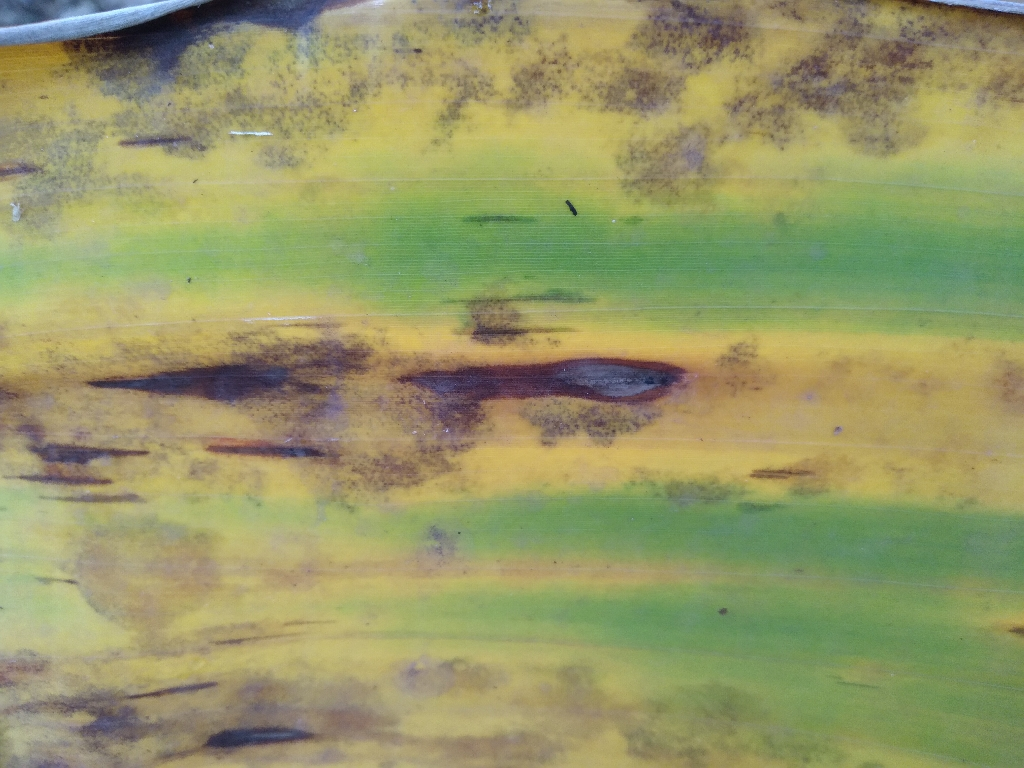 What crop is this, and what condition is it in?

banana, black sigatoka
